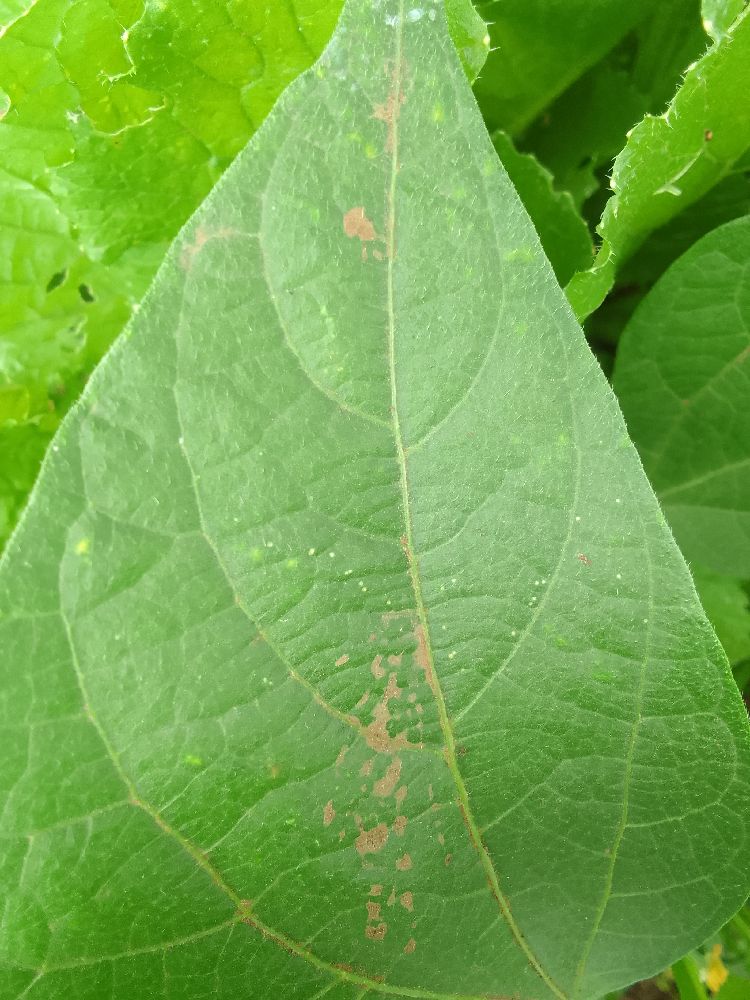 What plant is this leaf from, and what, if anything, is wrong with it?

common bean, healthy
